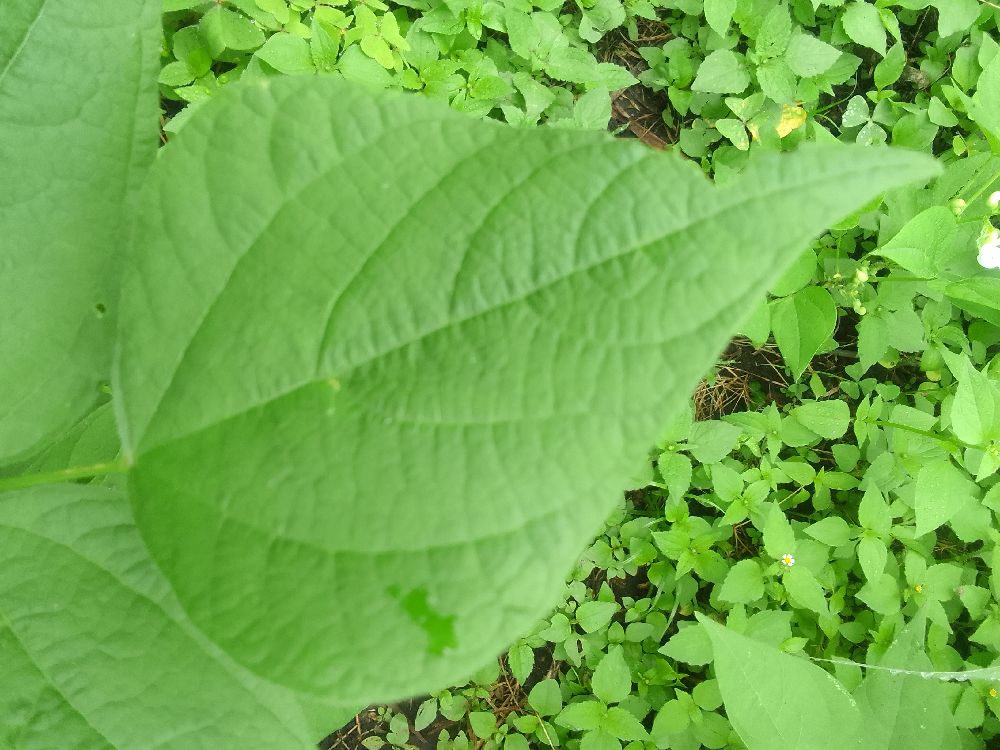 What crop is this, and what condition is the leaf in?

common bean, healthy
